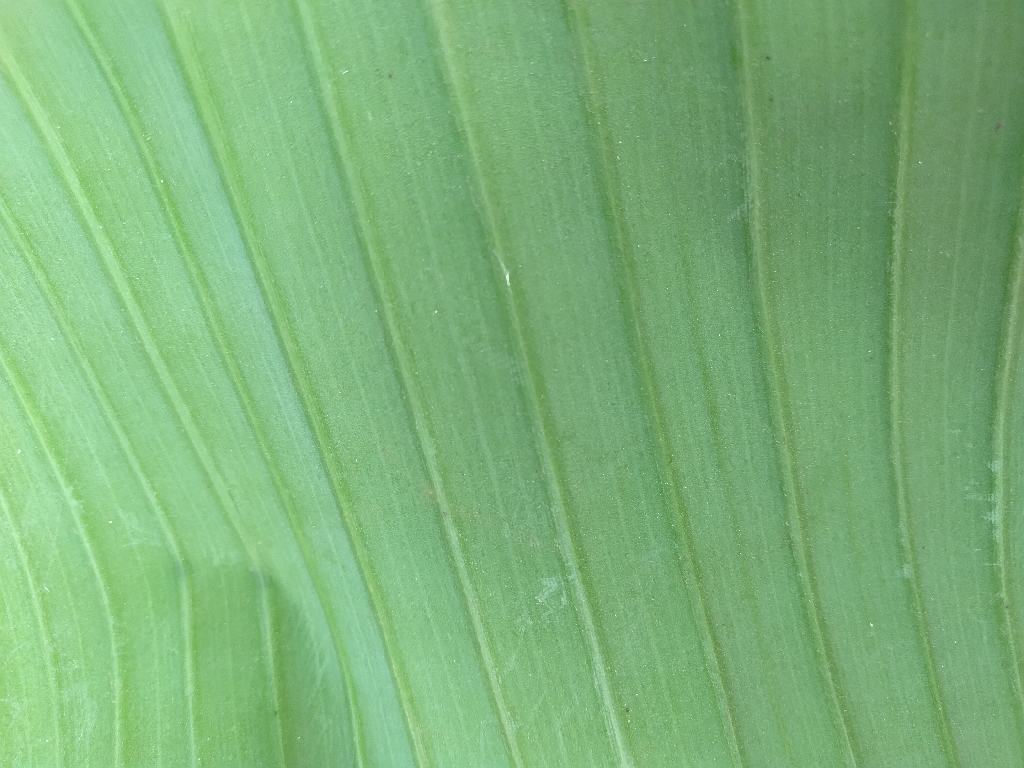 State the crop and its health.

banana, healthy
